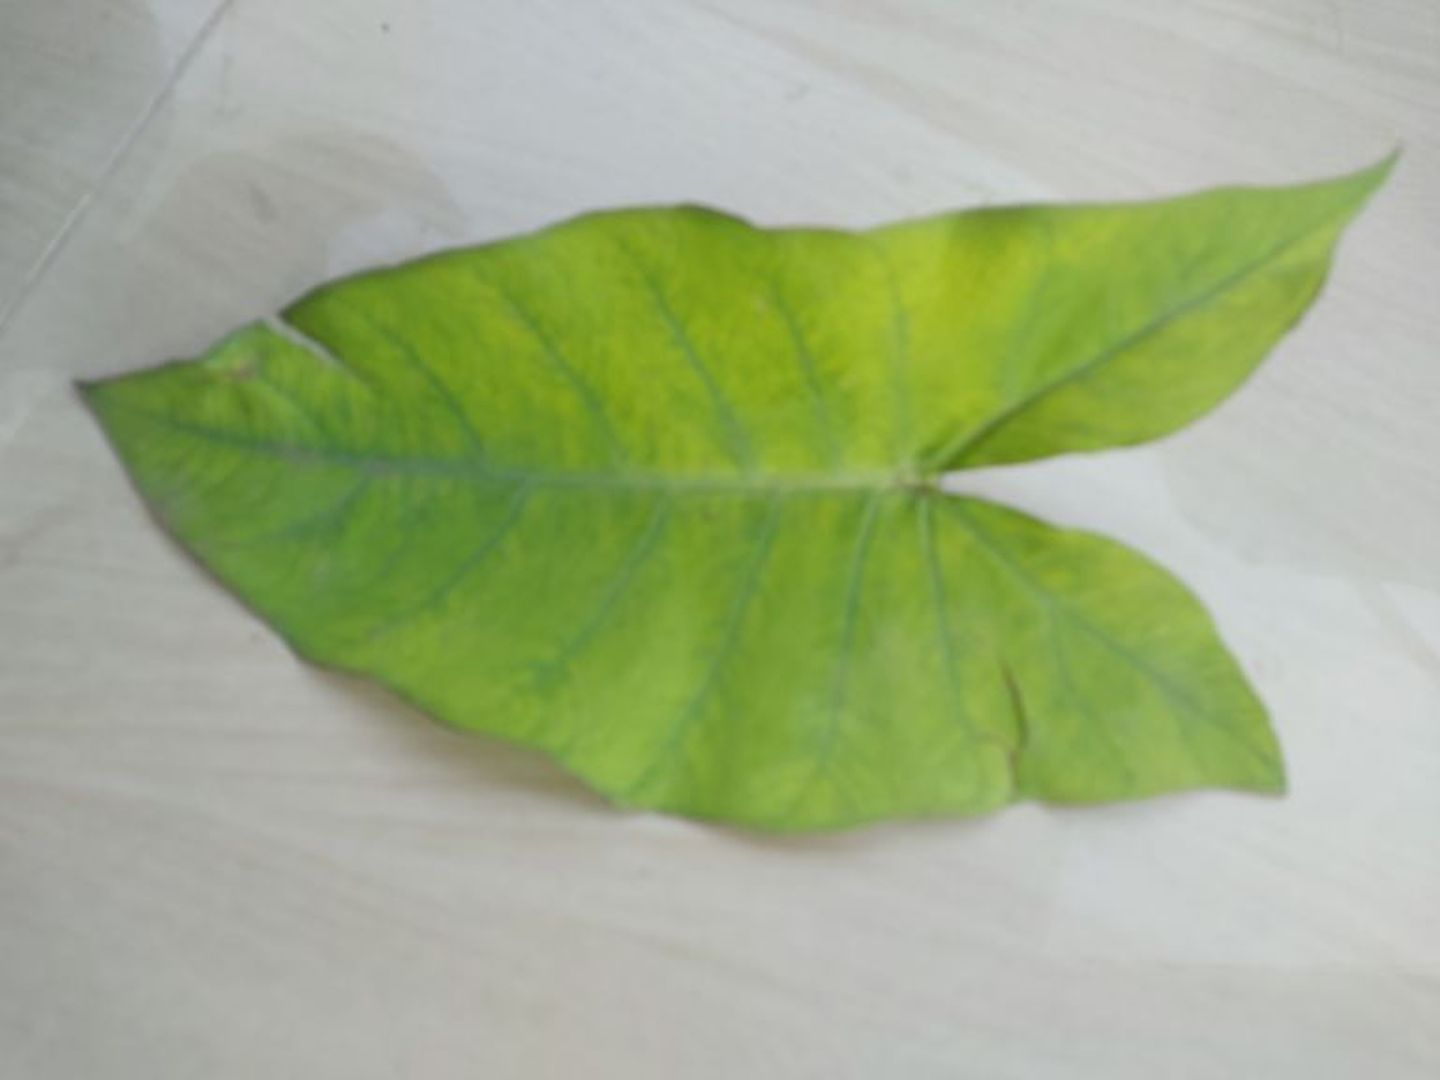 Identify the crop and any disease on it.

taro, mosaic
